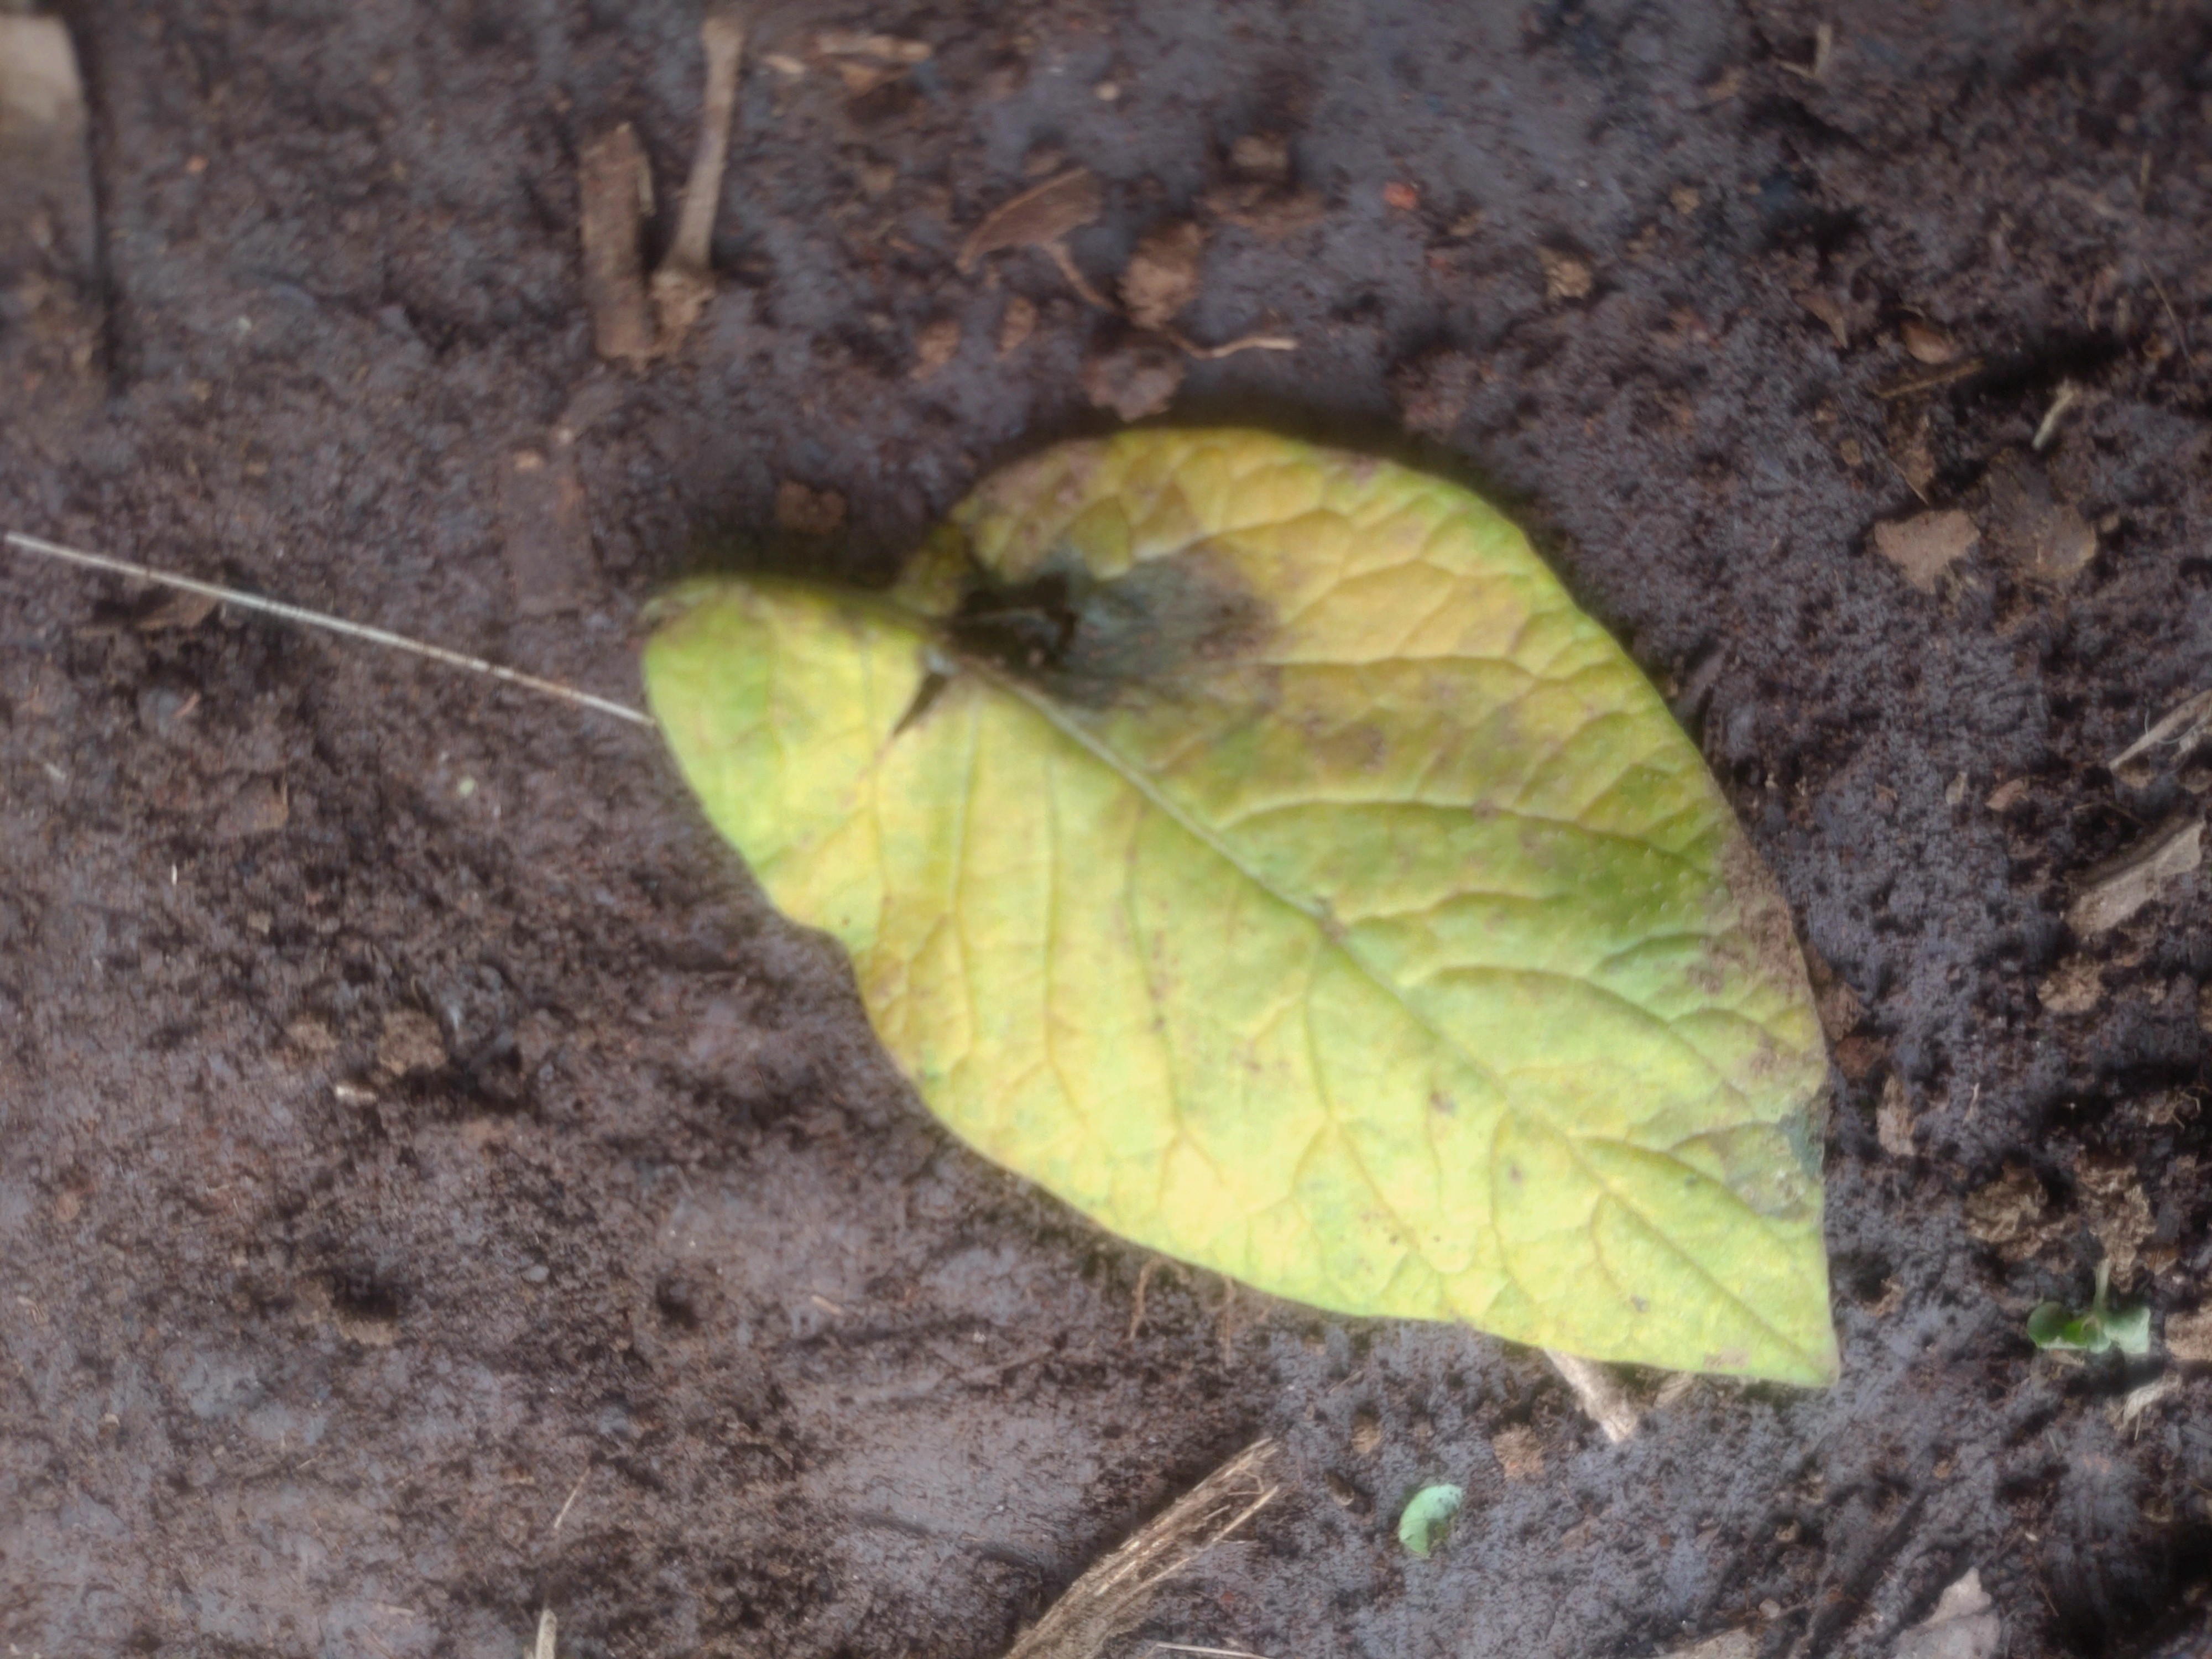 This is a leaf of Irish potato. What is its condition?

late blight
